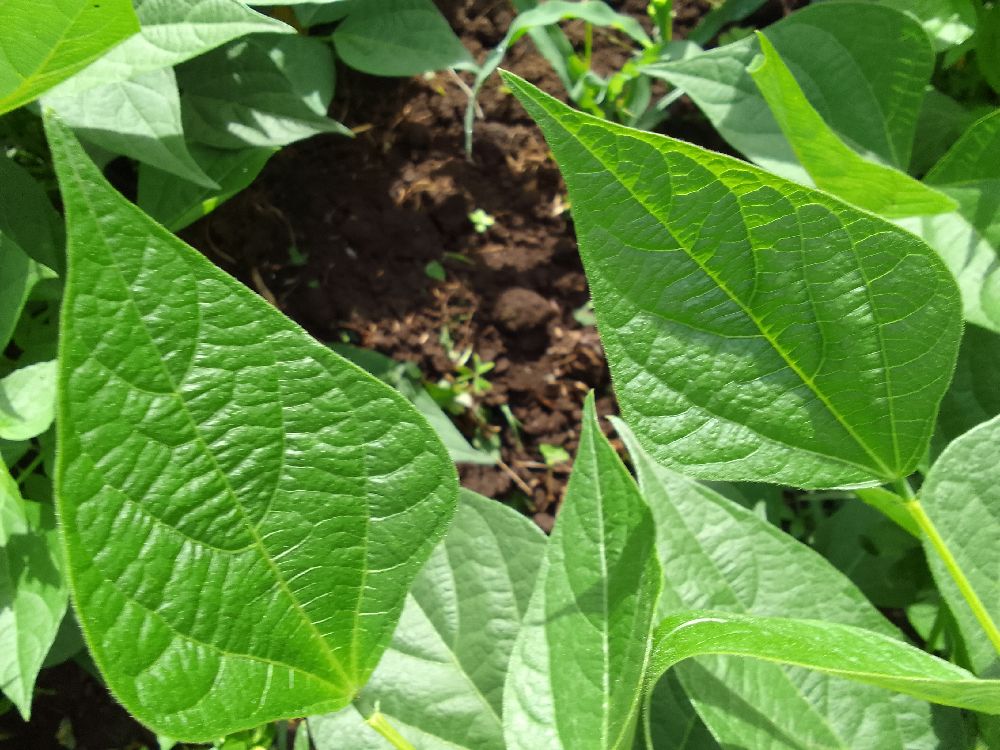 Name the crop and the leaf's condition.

common bean, healthy
